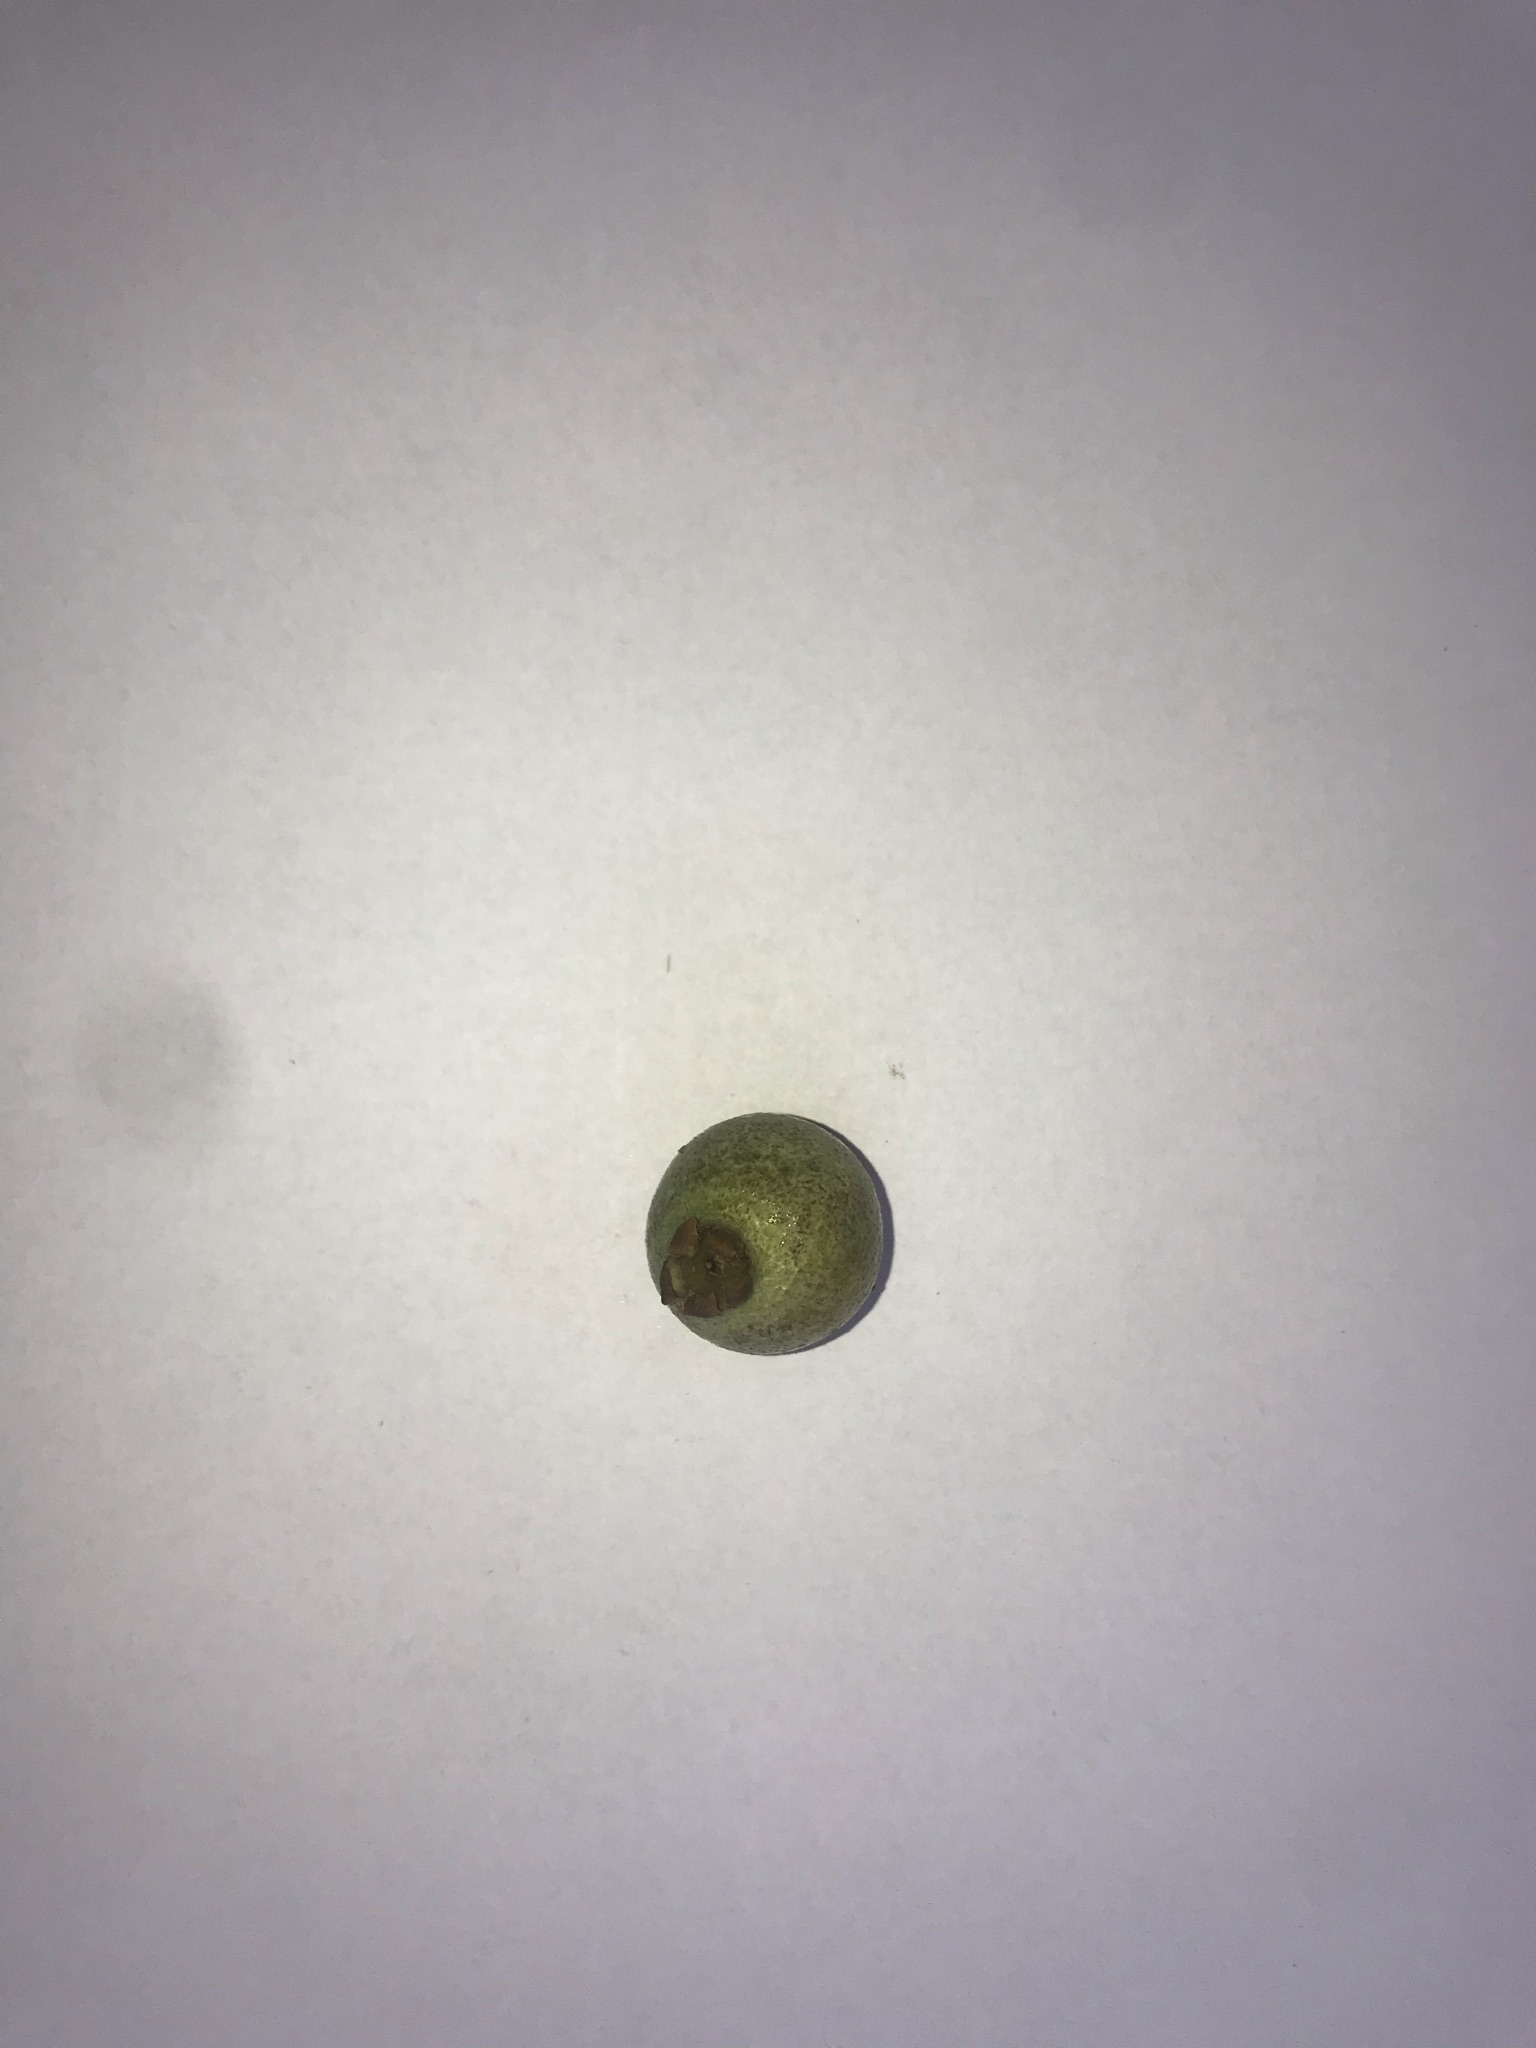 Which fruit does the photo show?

gabiroba
